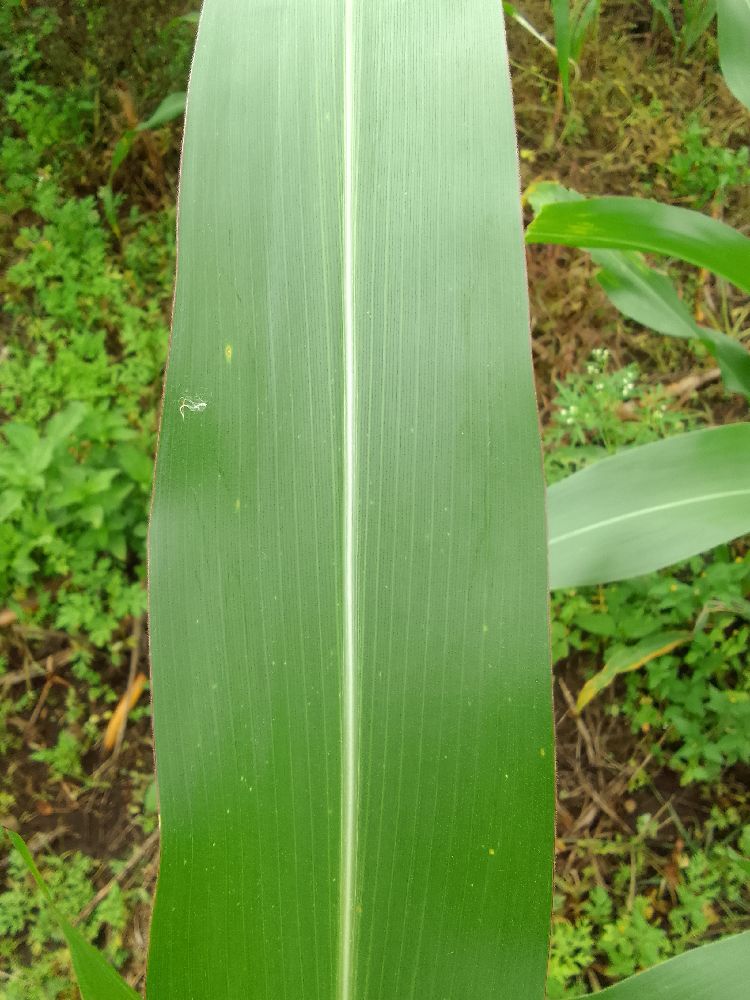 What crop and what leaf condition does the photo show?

maize, healthy
